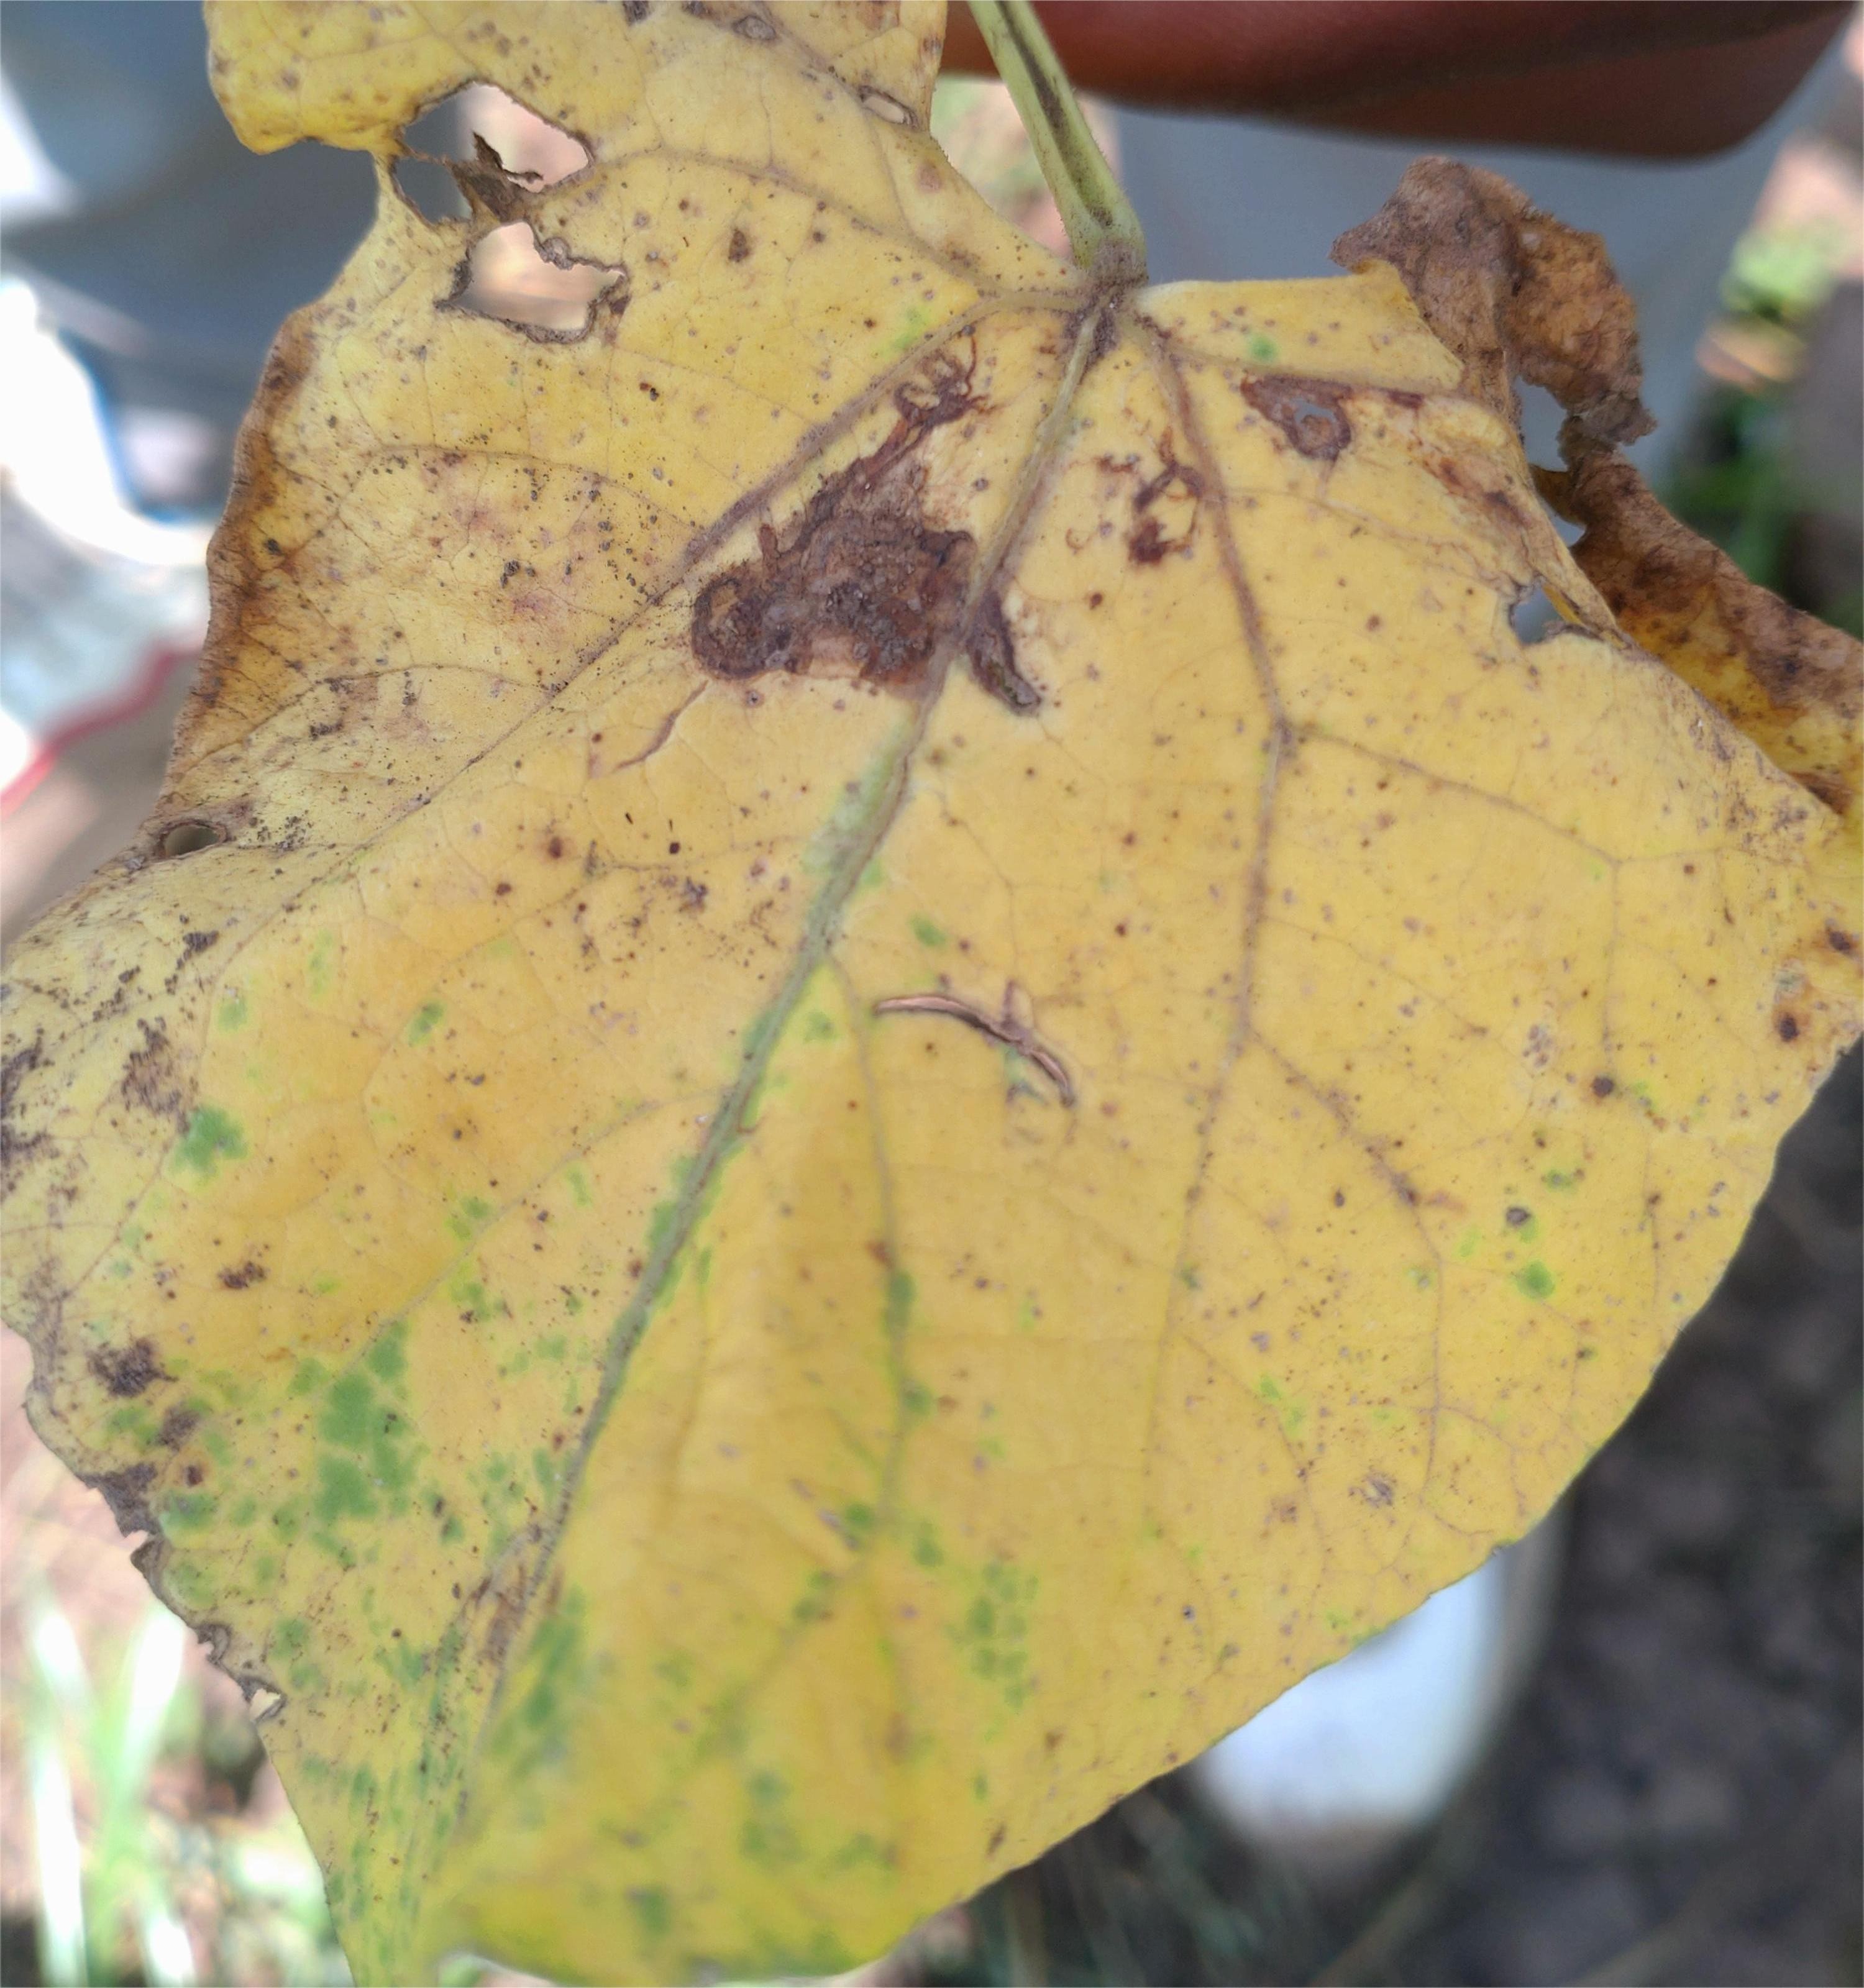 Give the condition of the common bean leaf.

anthracnose
